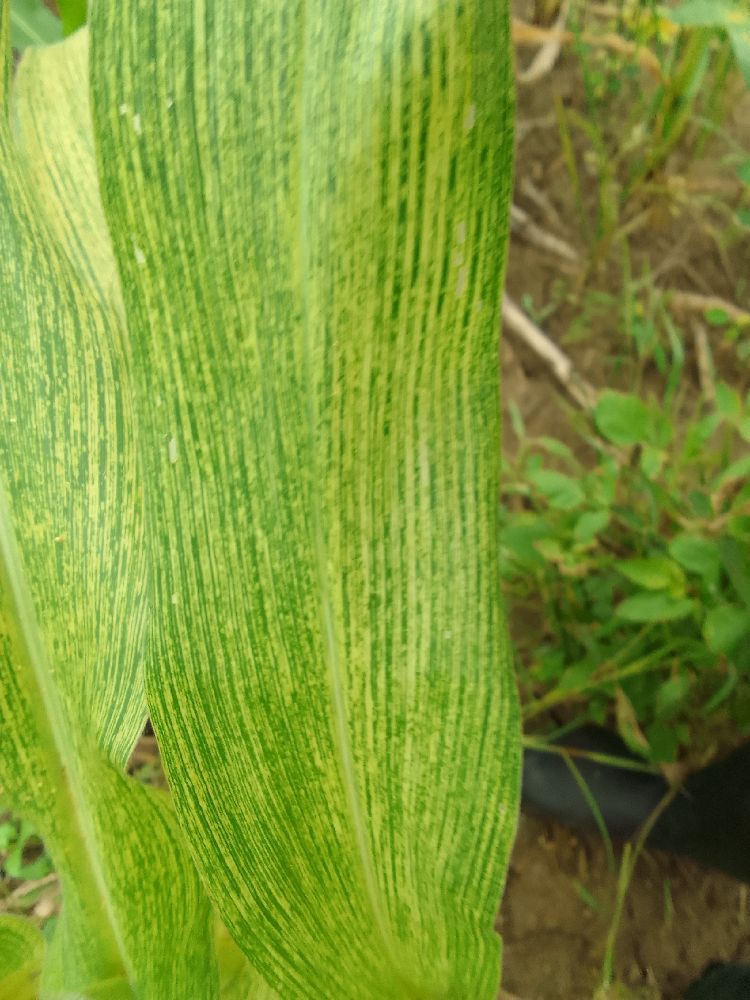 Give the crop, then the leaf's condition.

maize, maize streak virus
